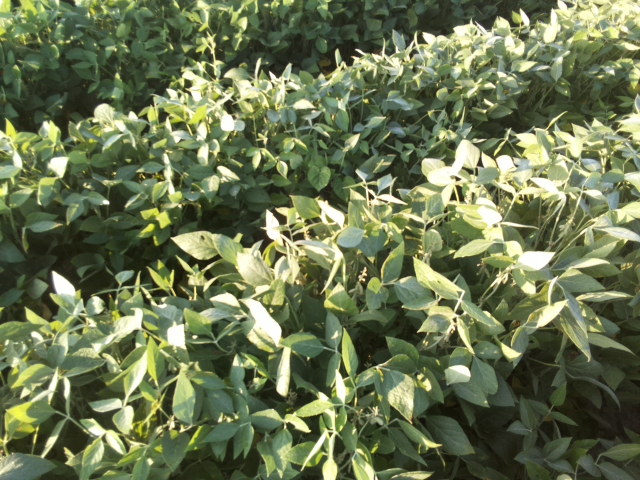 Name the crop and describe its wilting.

soybean, leaves with no wilting
